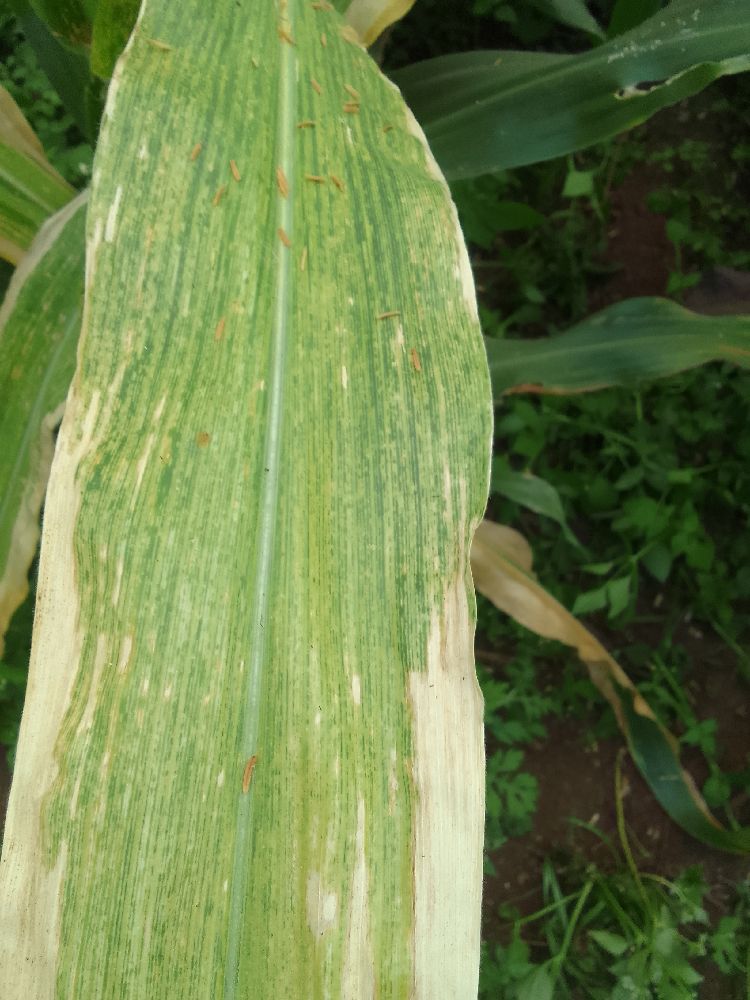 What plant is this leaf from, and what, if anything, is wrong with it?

maize, maize lethal necrosis
